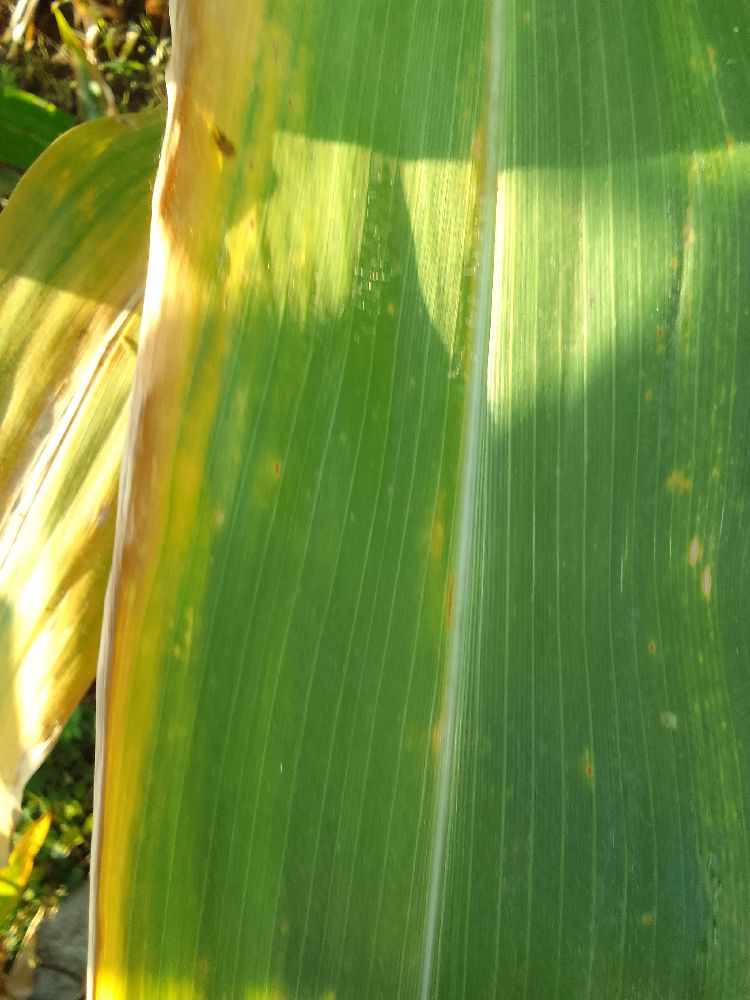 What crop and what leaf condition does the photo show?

maize, maize lethal necrosis
